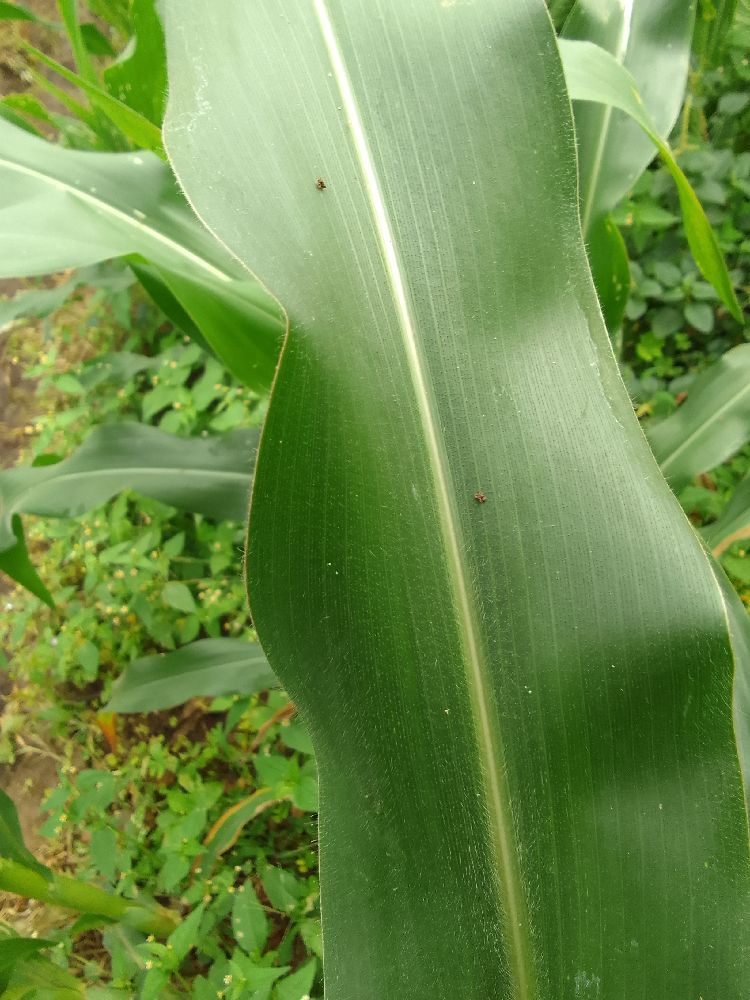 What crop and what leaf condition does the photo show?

maize, healthy
